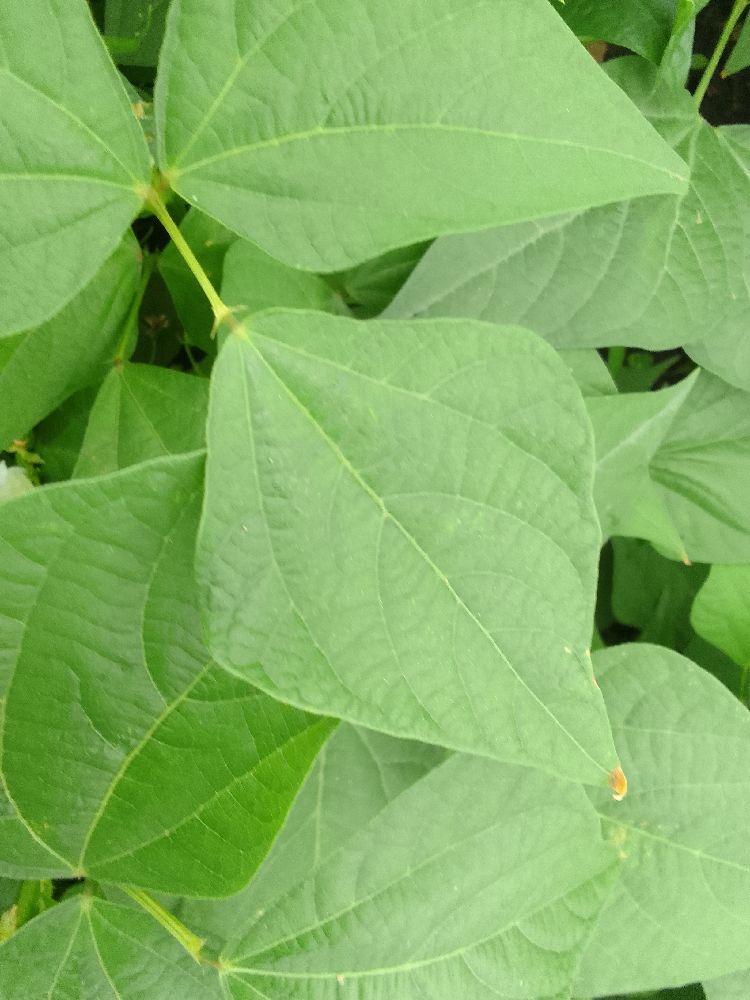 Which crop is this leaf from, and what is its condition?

common bean, healthy
